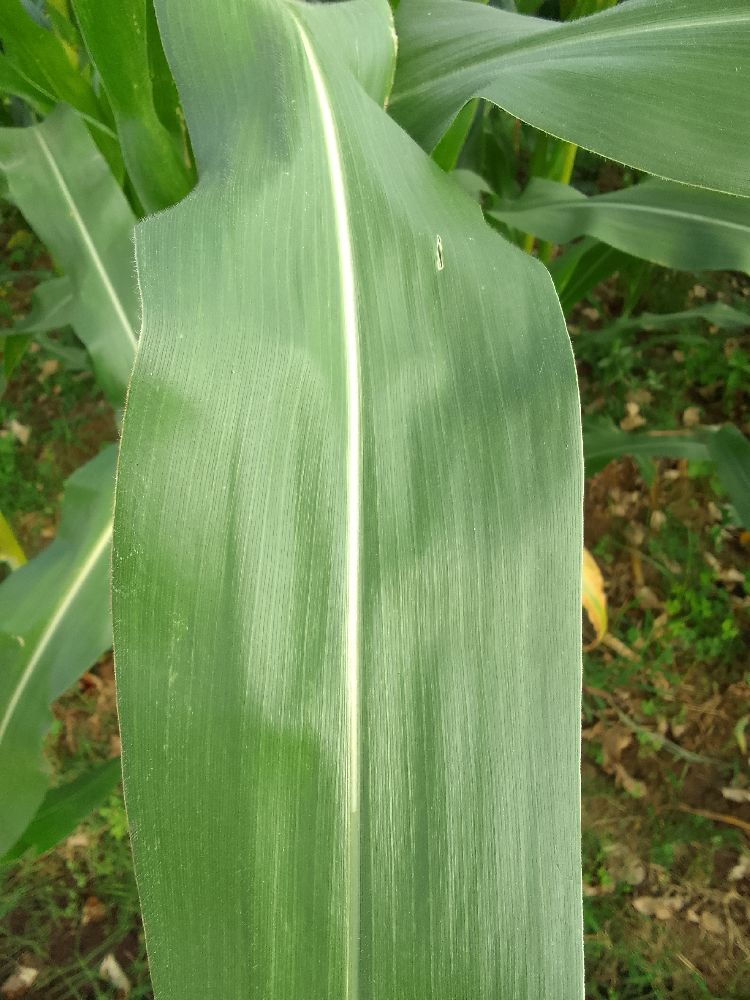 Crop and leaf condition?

maize, healthy
